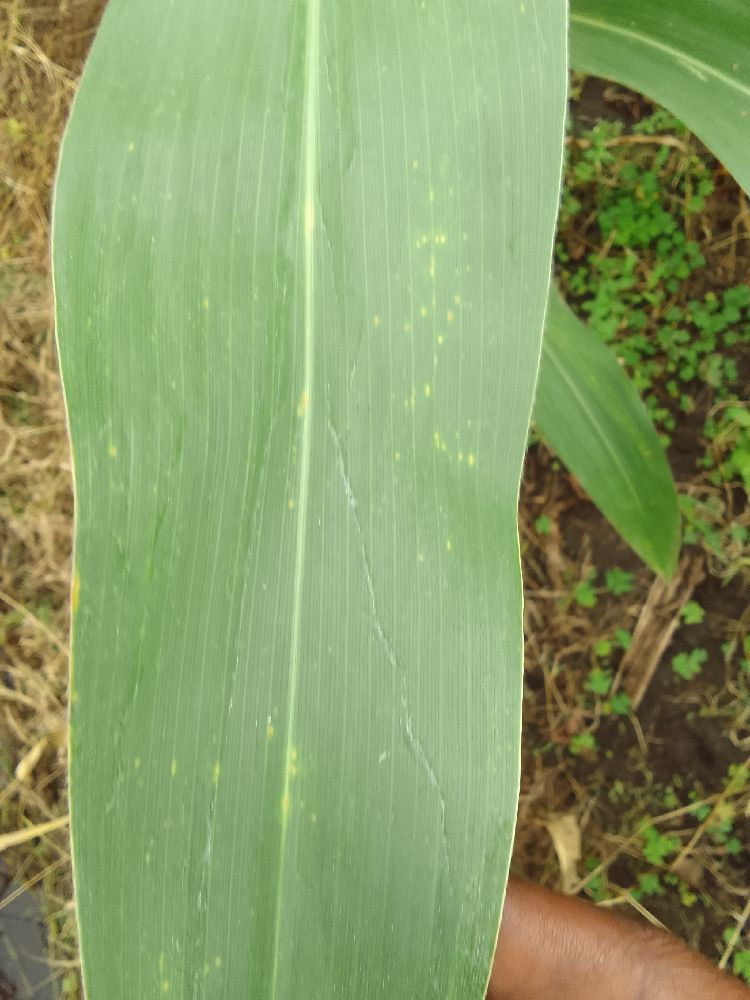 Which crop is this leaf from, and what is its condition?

maize, healthy
